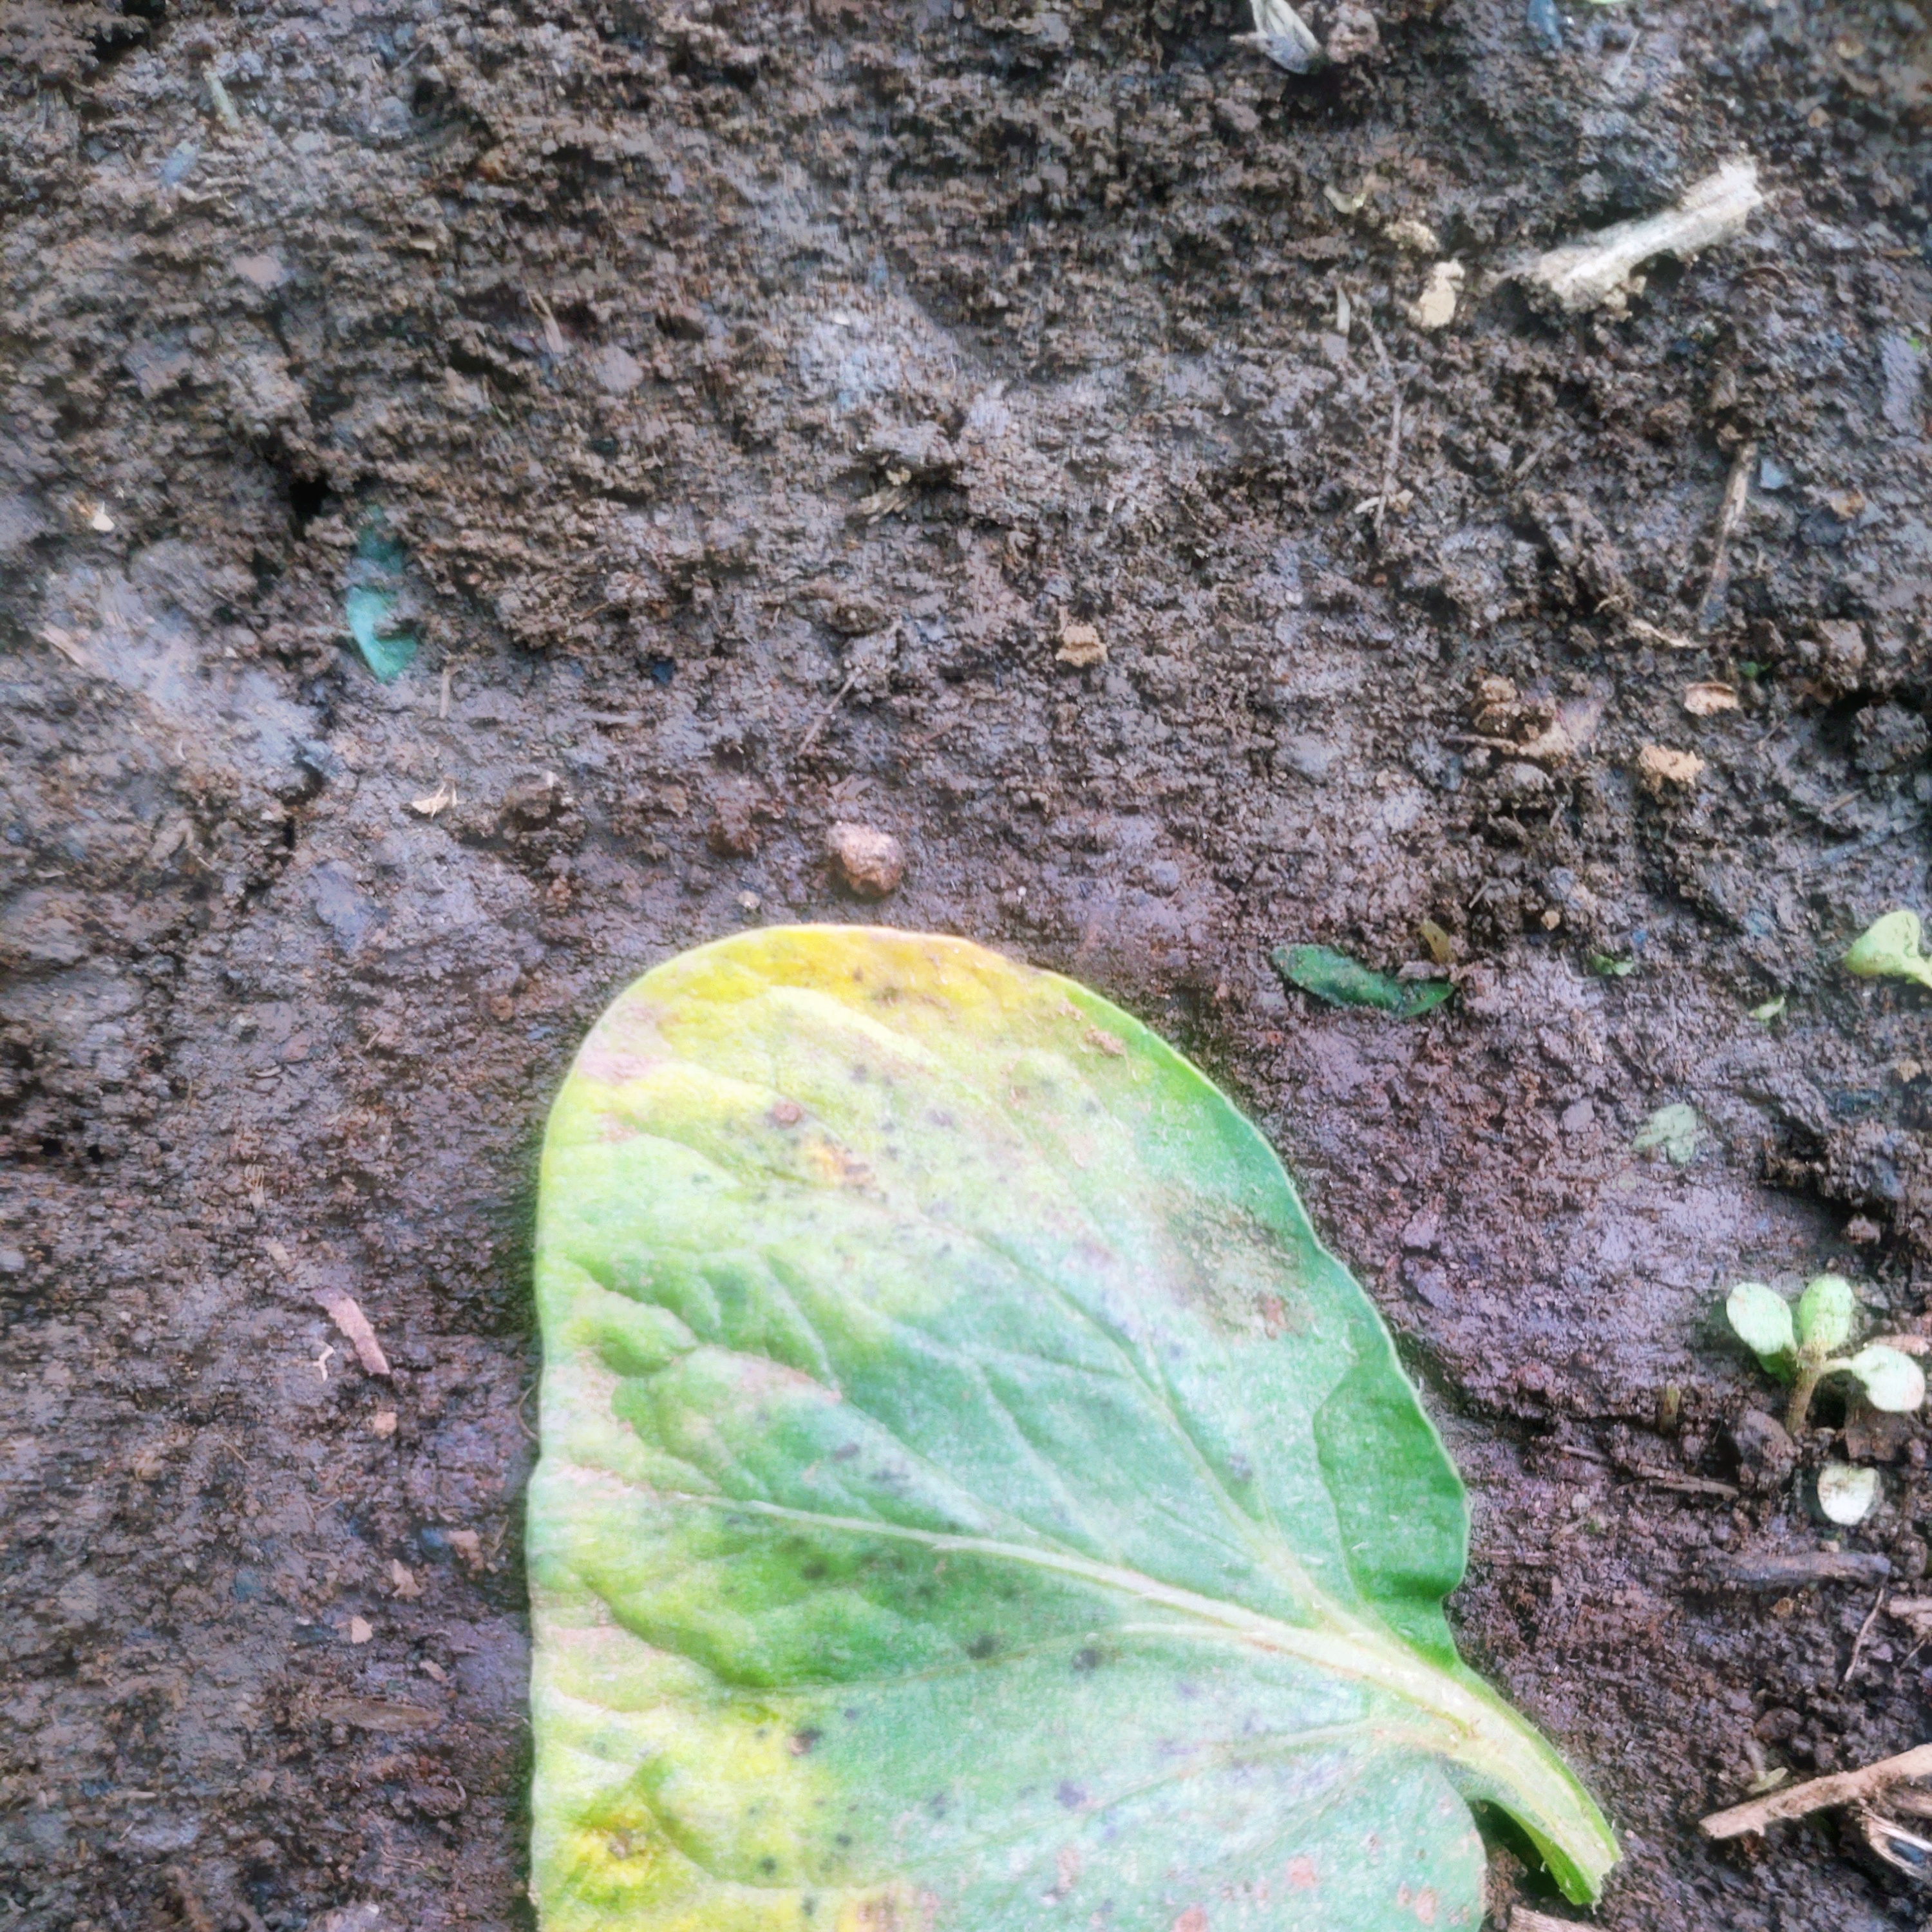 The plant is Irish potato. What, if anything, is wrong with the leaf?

late blight
